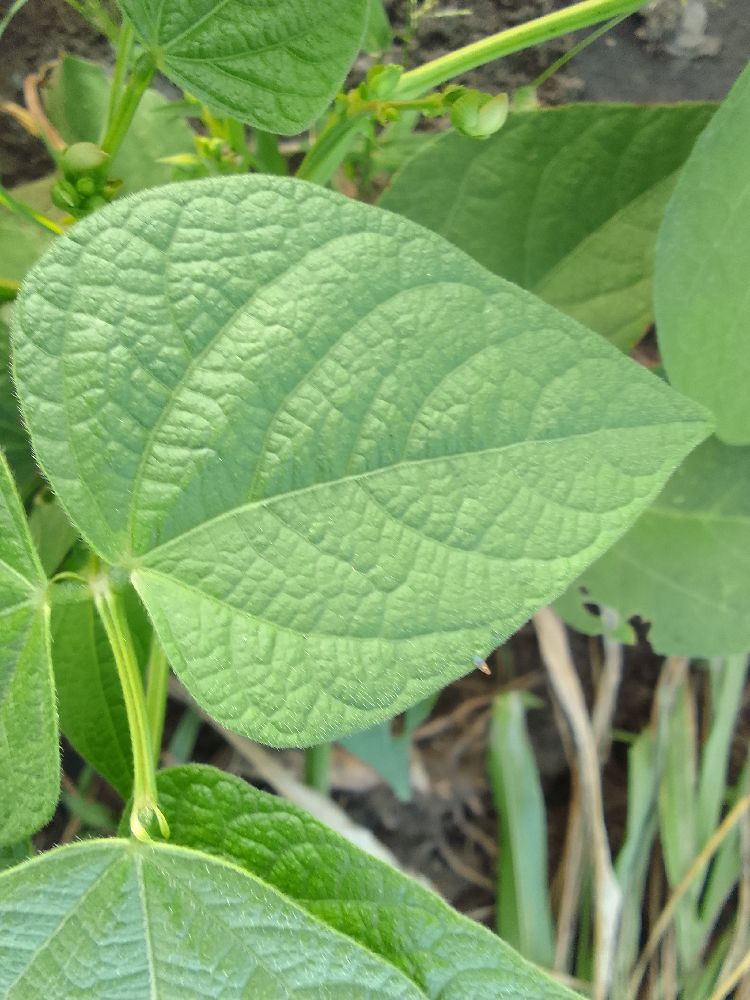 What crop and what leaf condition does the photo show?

common bean, healthy
